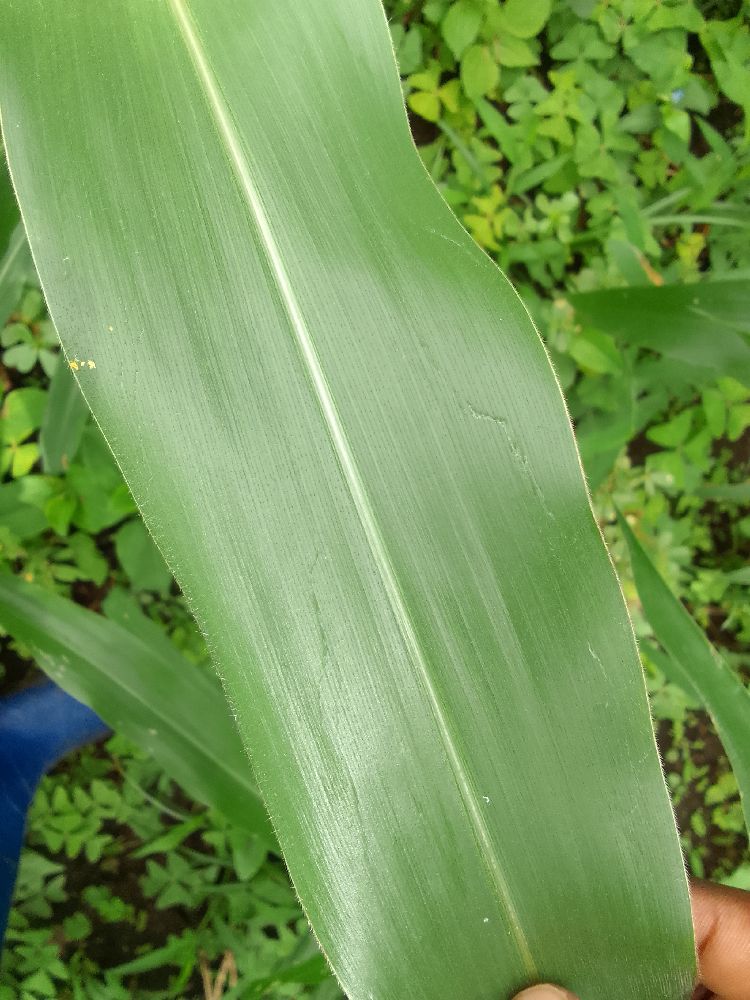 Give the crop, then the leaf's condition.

maize, healthy
